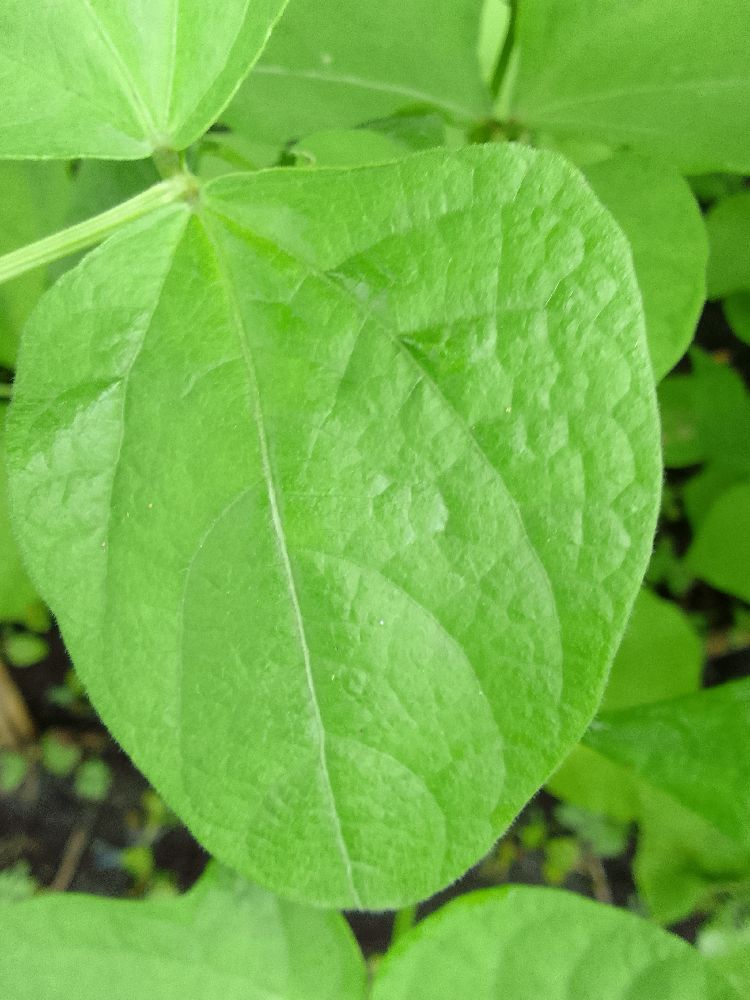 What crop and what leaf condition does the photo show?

common bean, healthy
